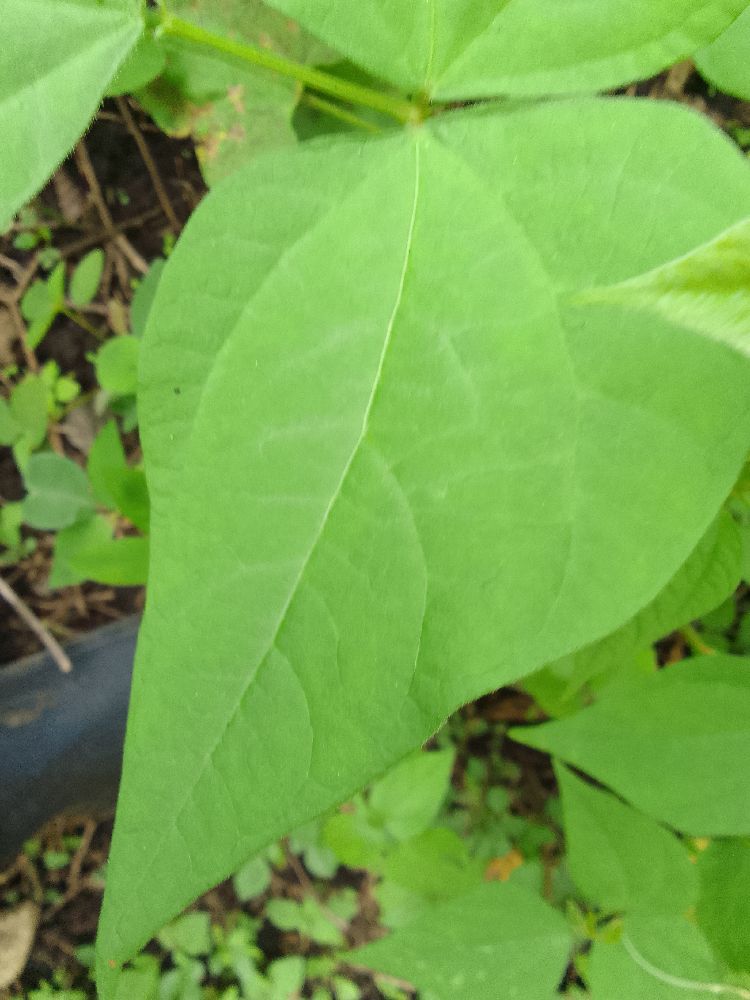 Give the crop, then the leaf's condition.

common bean, healthy
